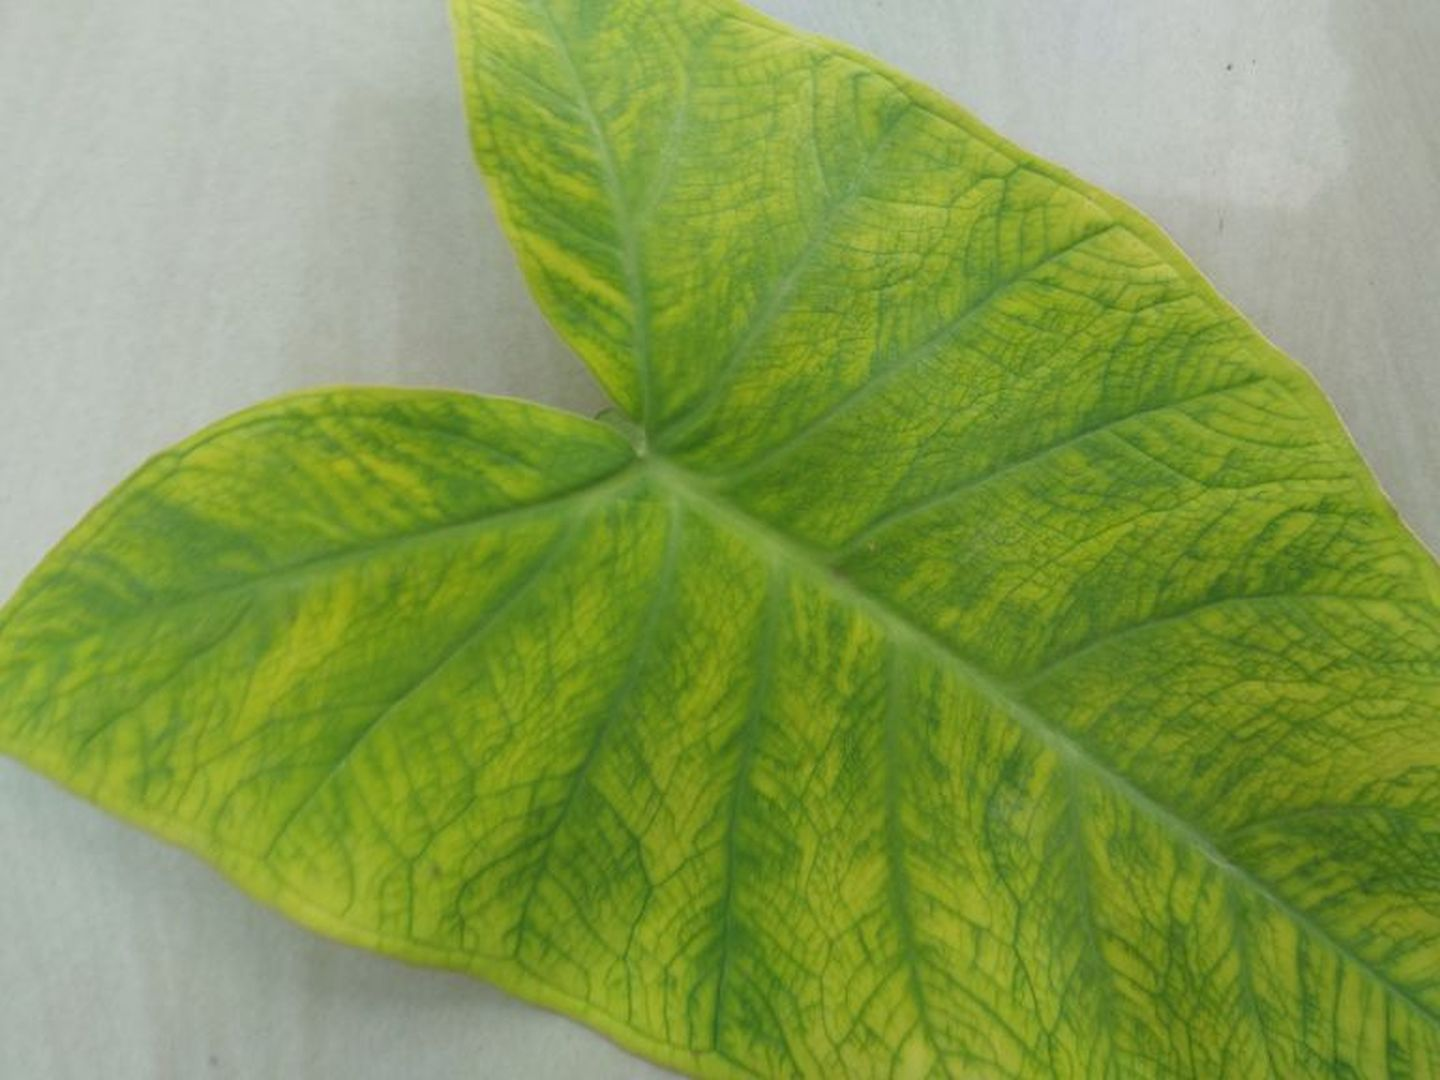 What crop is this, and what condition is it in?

taro, mosaic
